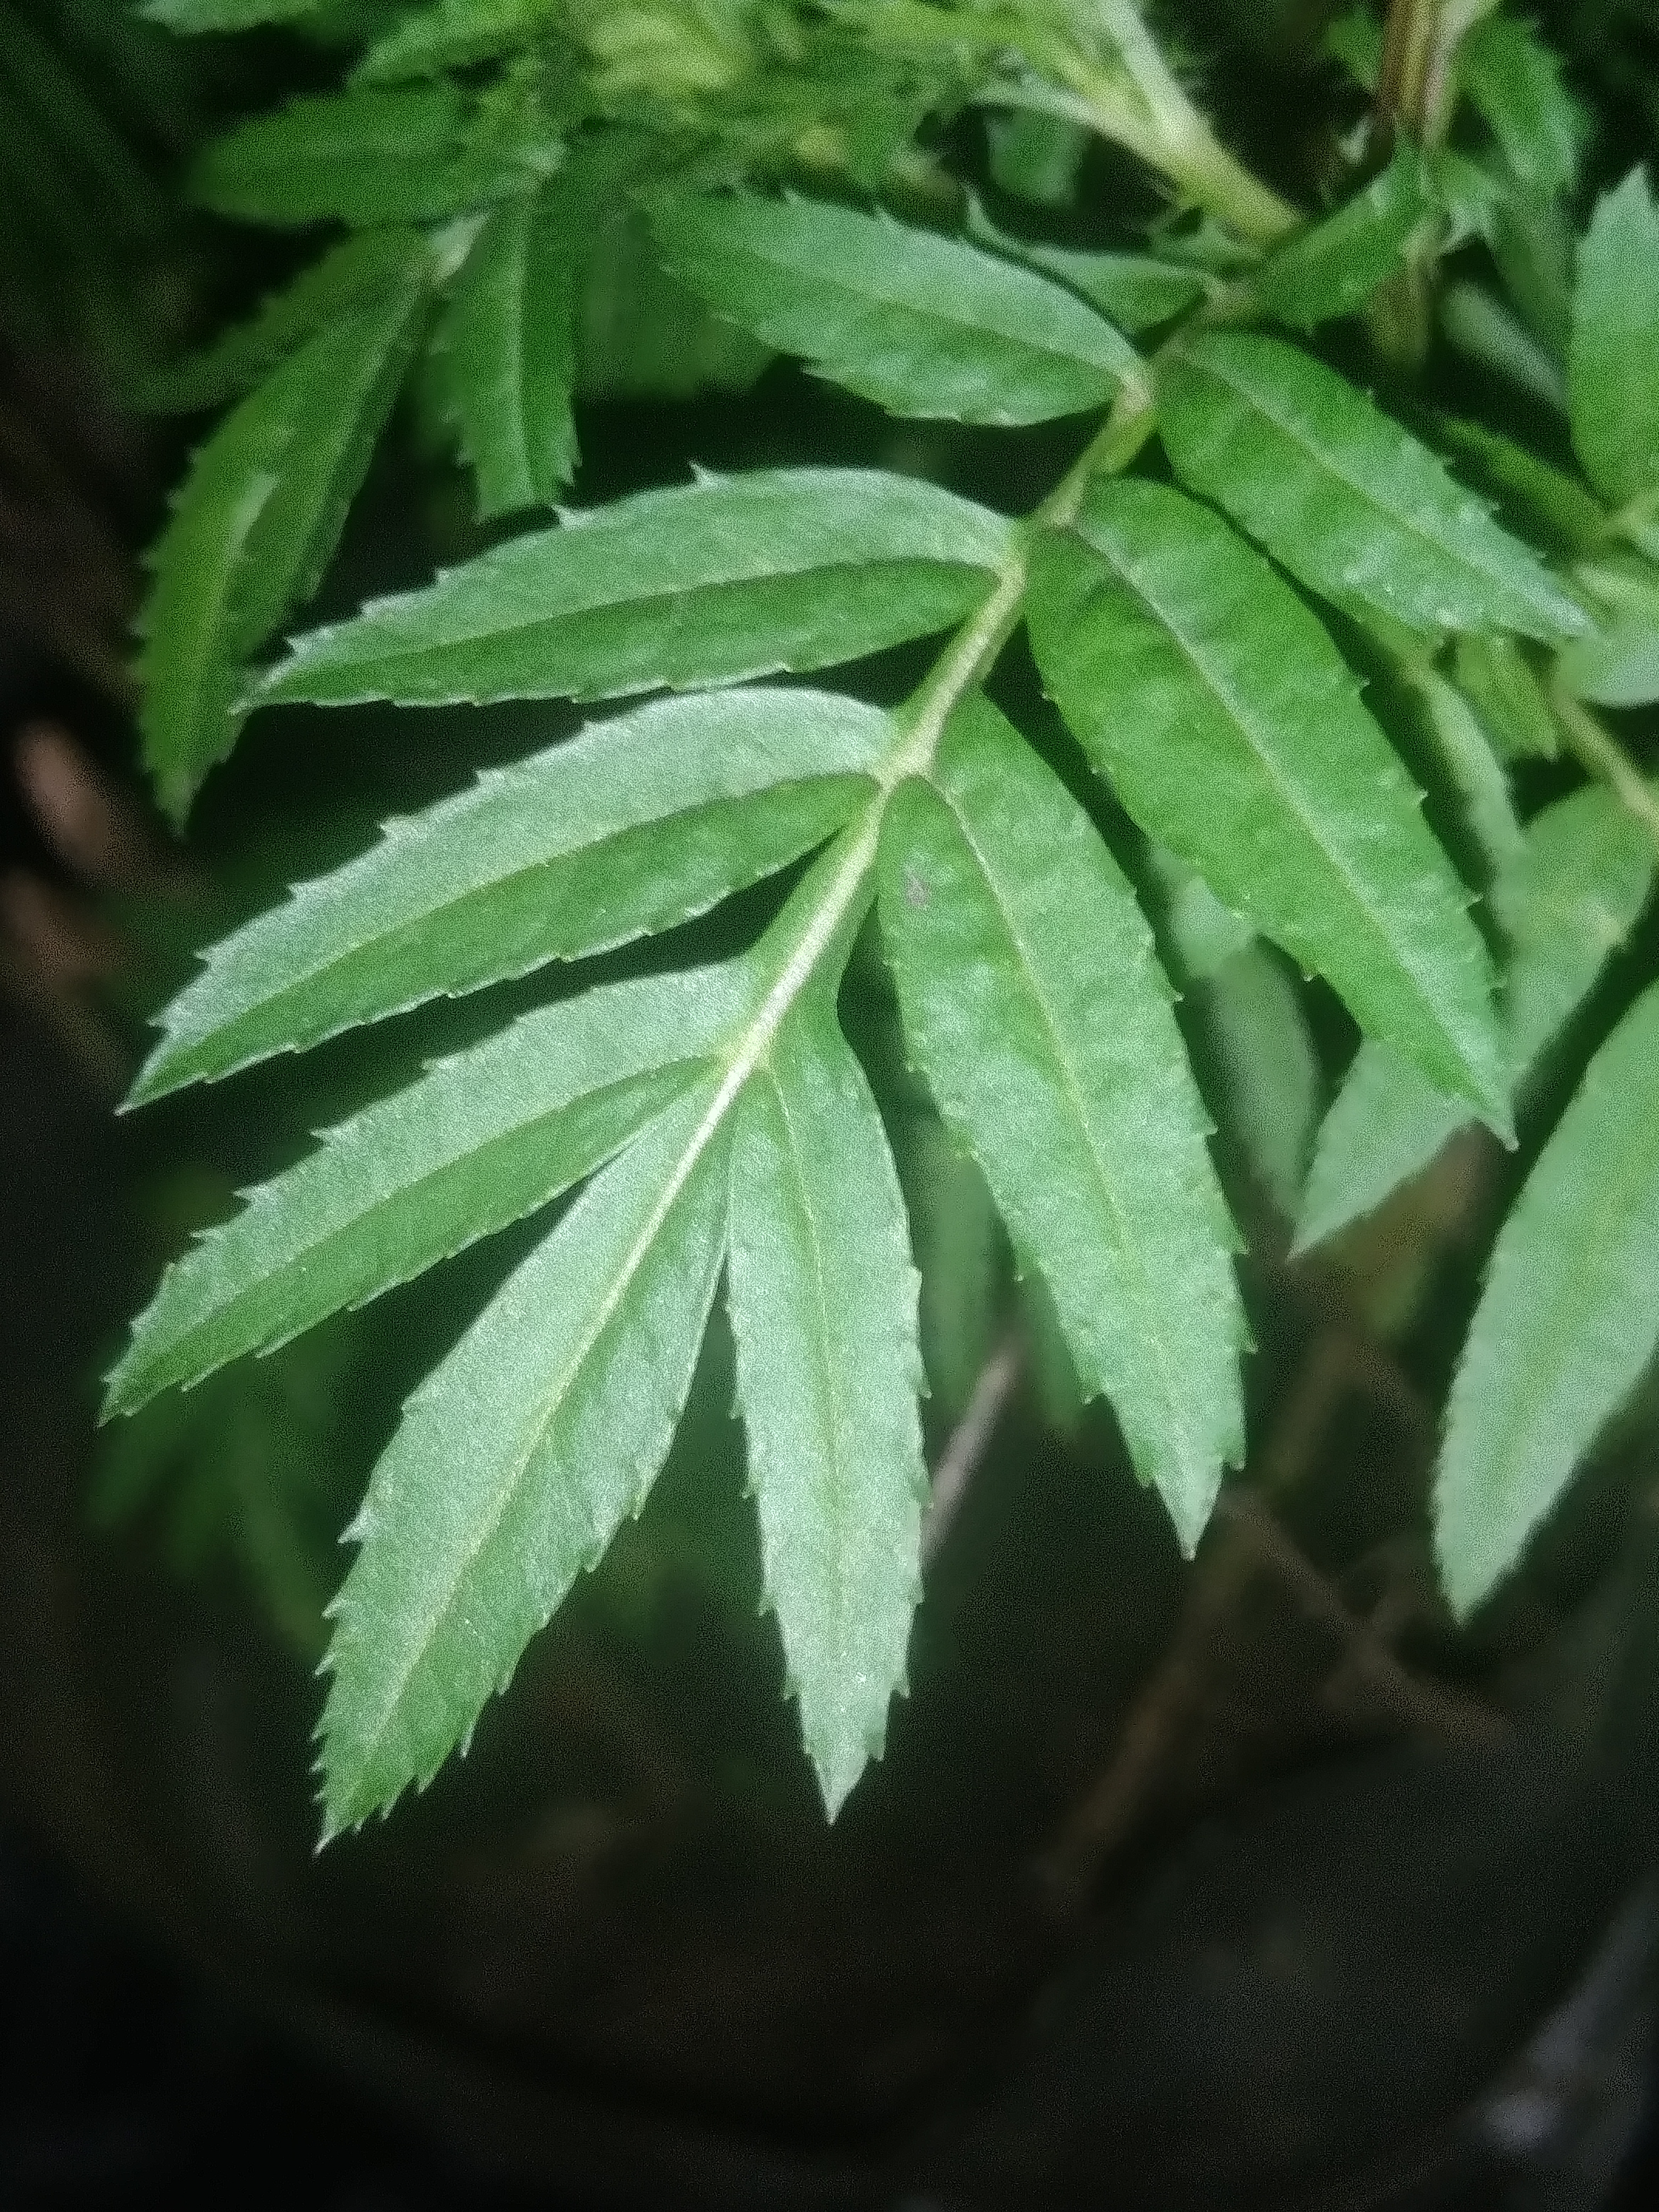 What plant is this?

marigold
